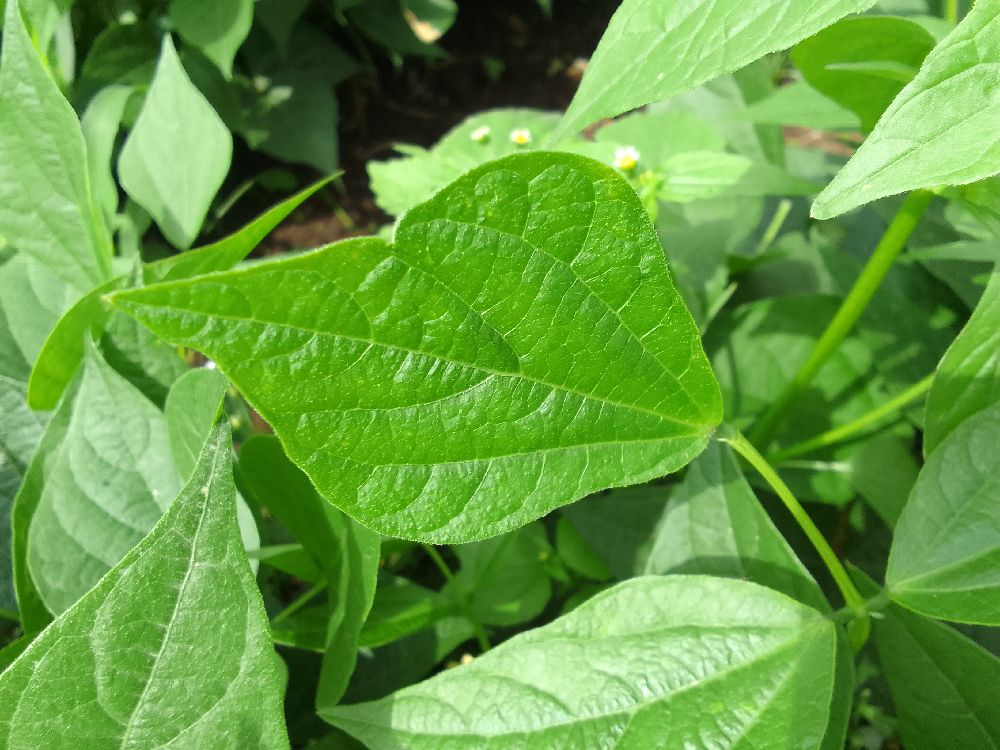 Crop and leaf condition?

common bean, healthy
